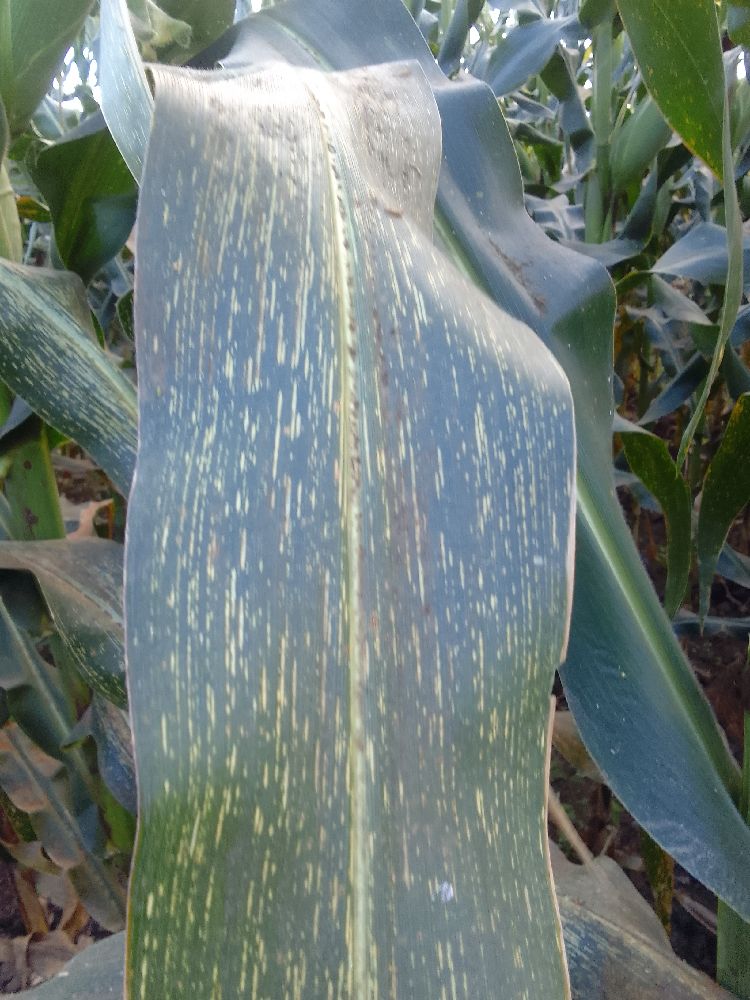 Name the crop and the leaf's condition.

maize, maize streak virus
